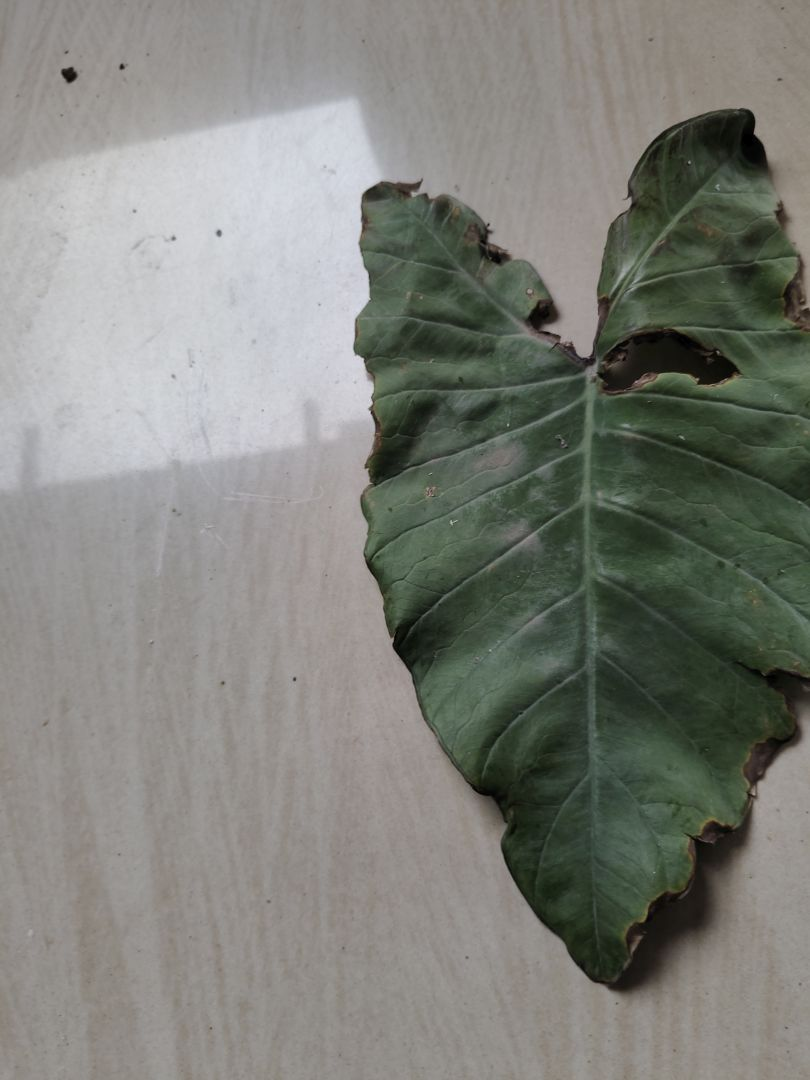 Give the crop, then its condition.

taro, leaf blight
